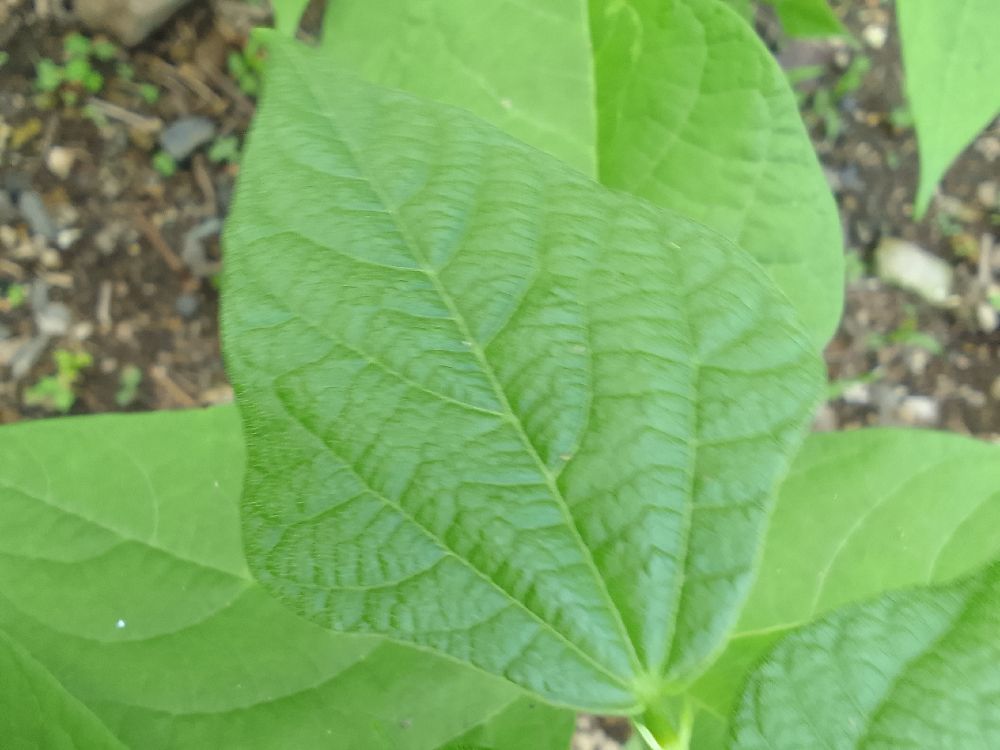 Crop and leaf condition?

common bean, healthy
